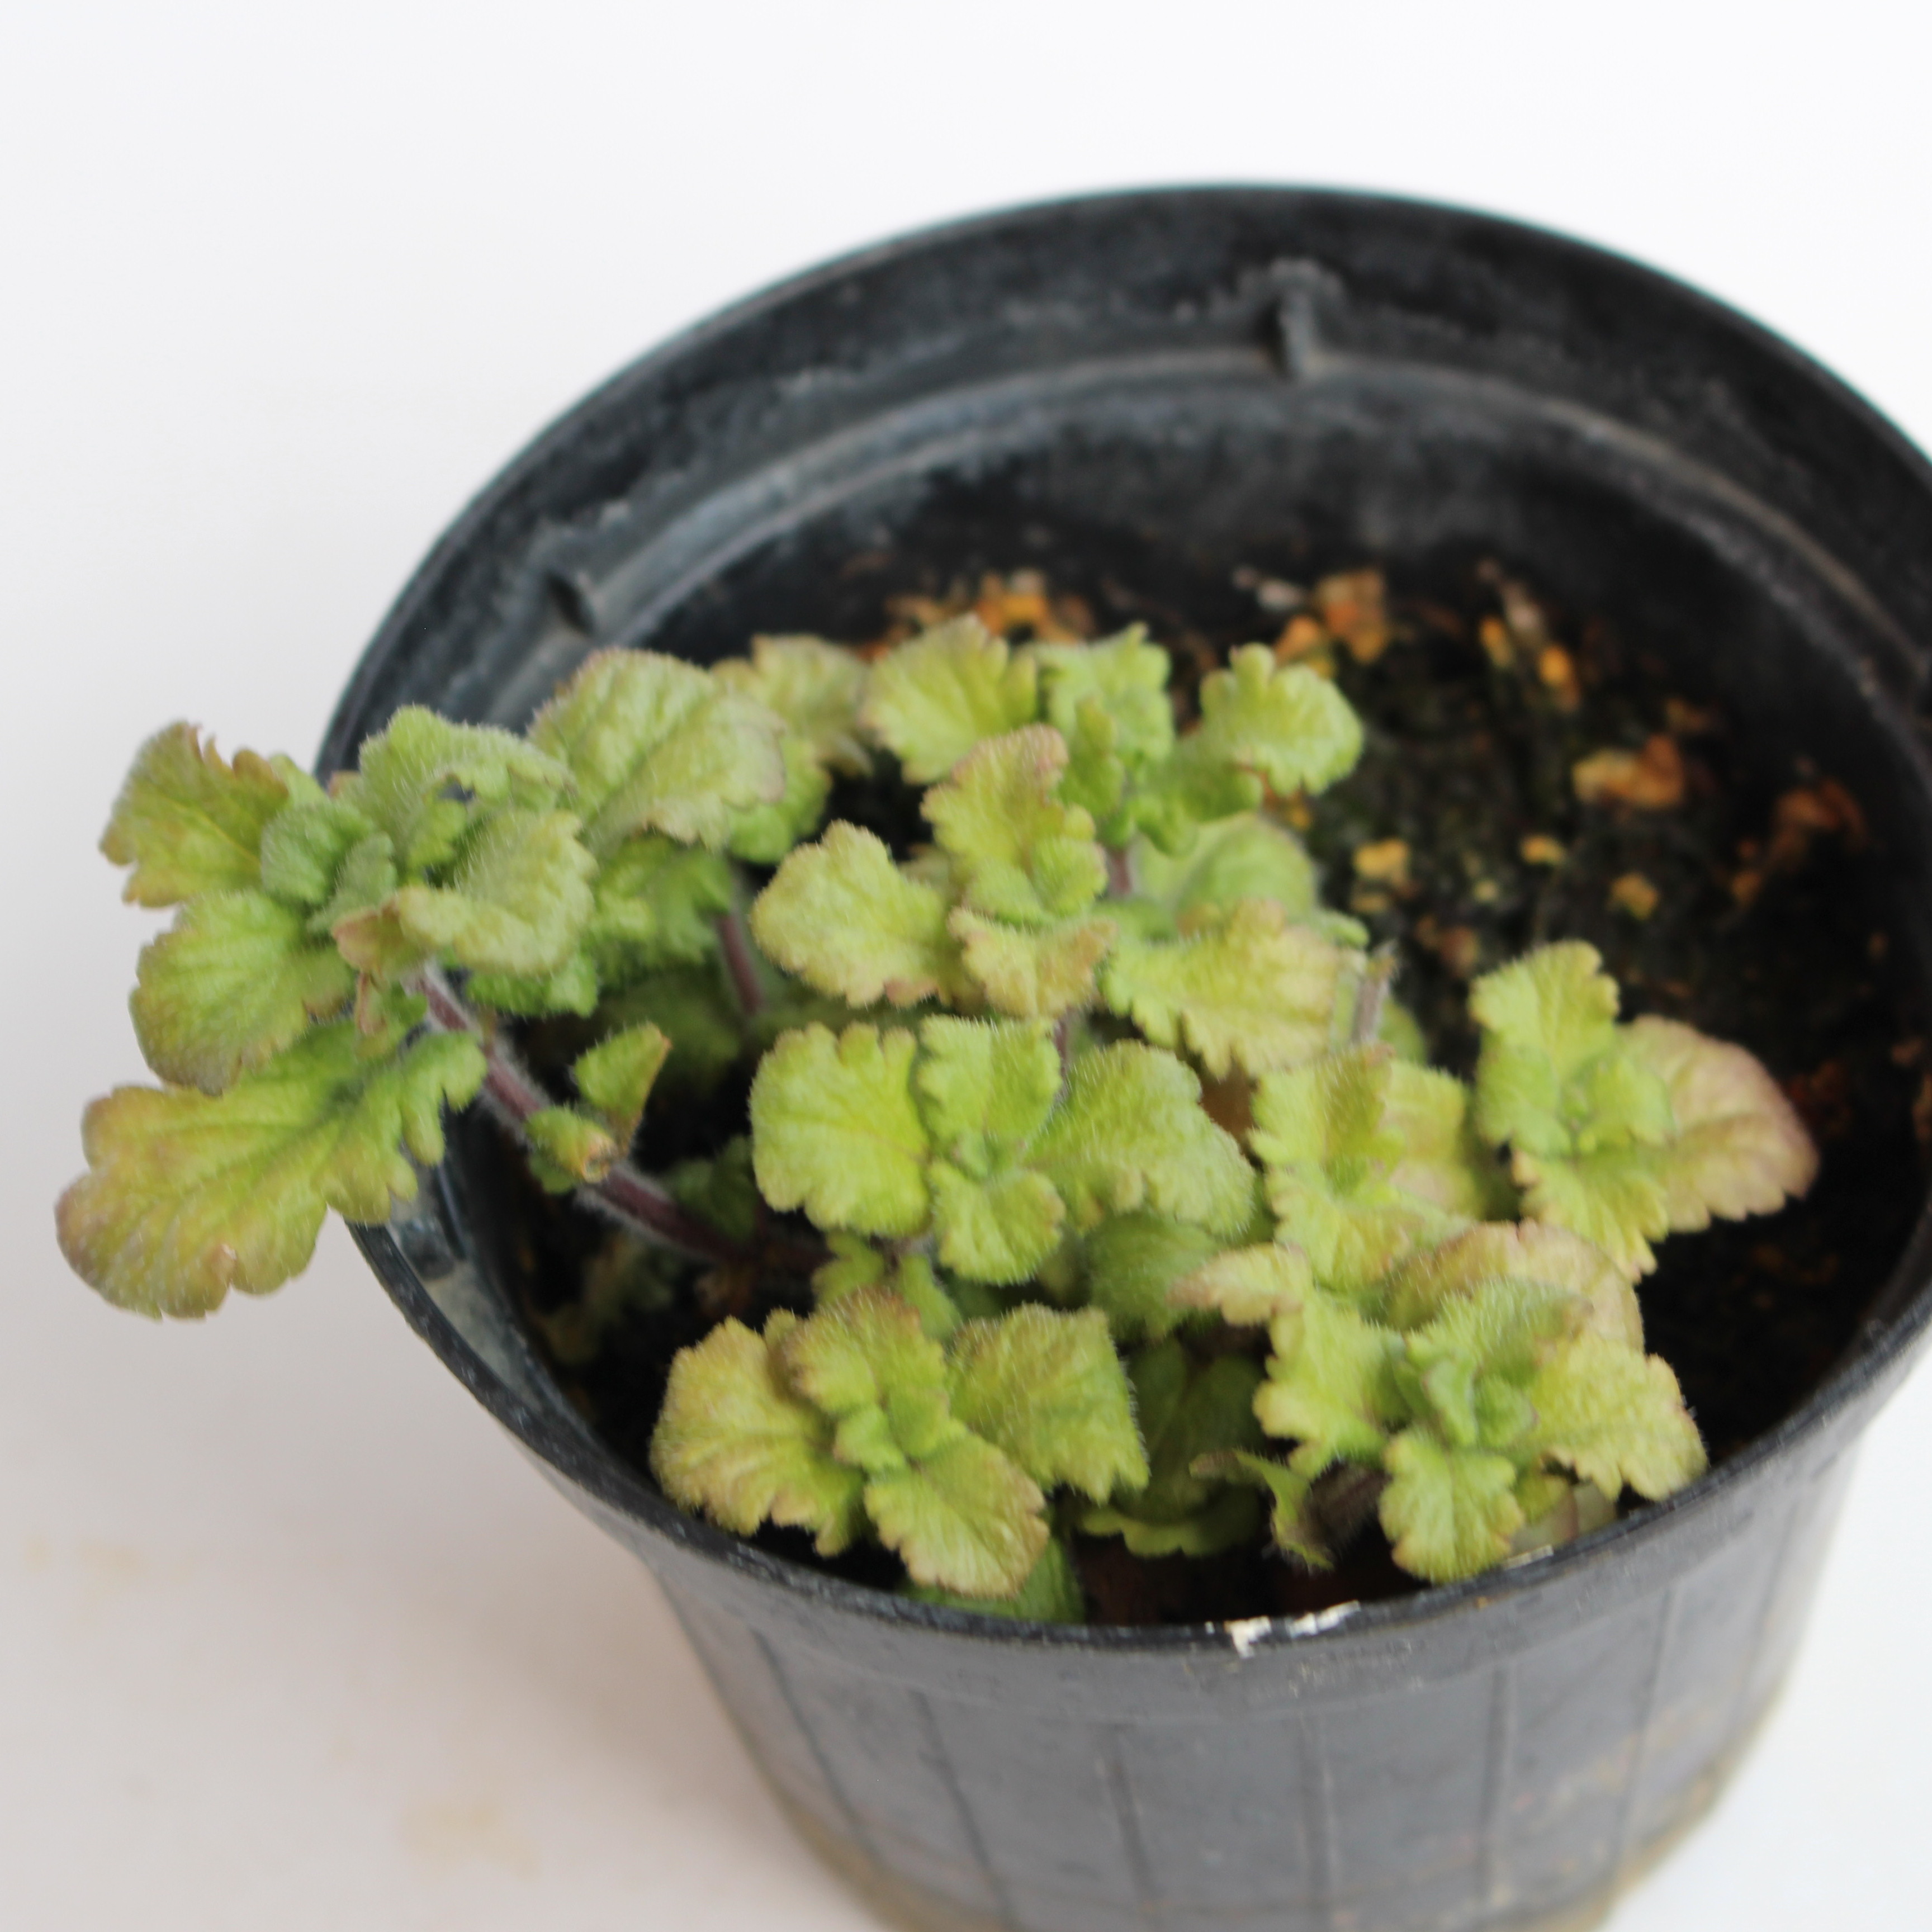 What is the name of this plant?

Veronica persica
